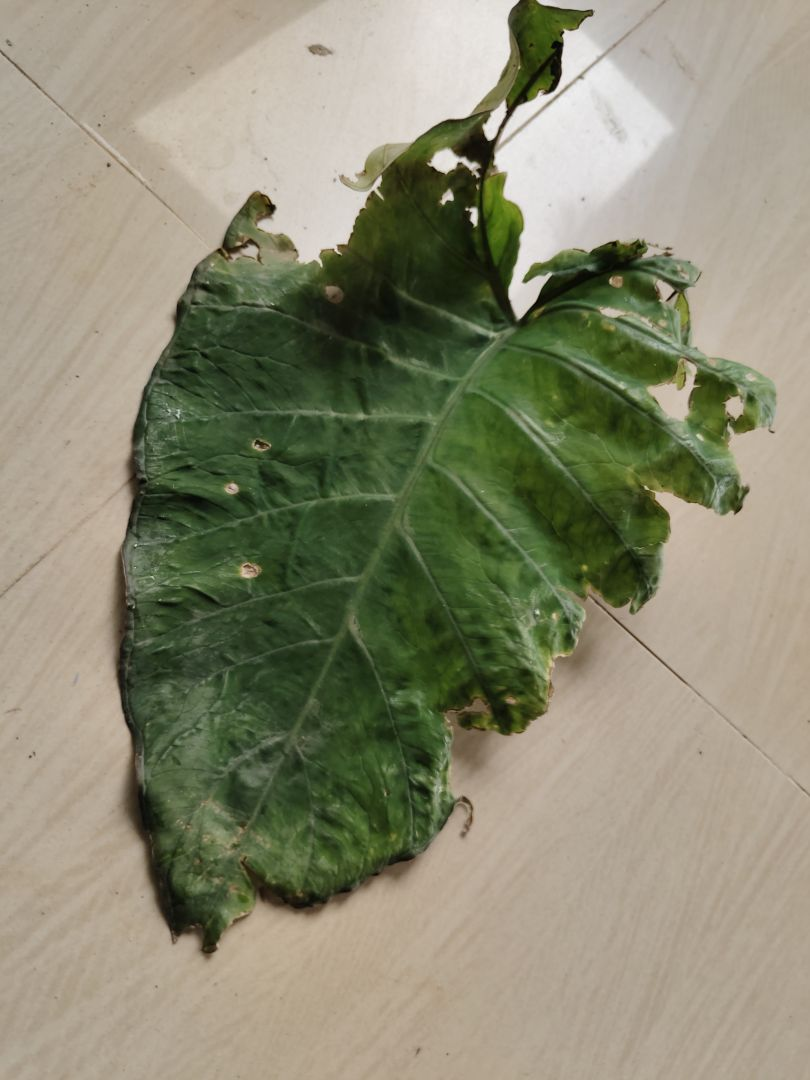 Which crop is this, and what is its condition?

taro, leaf blight
